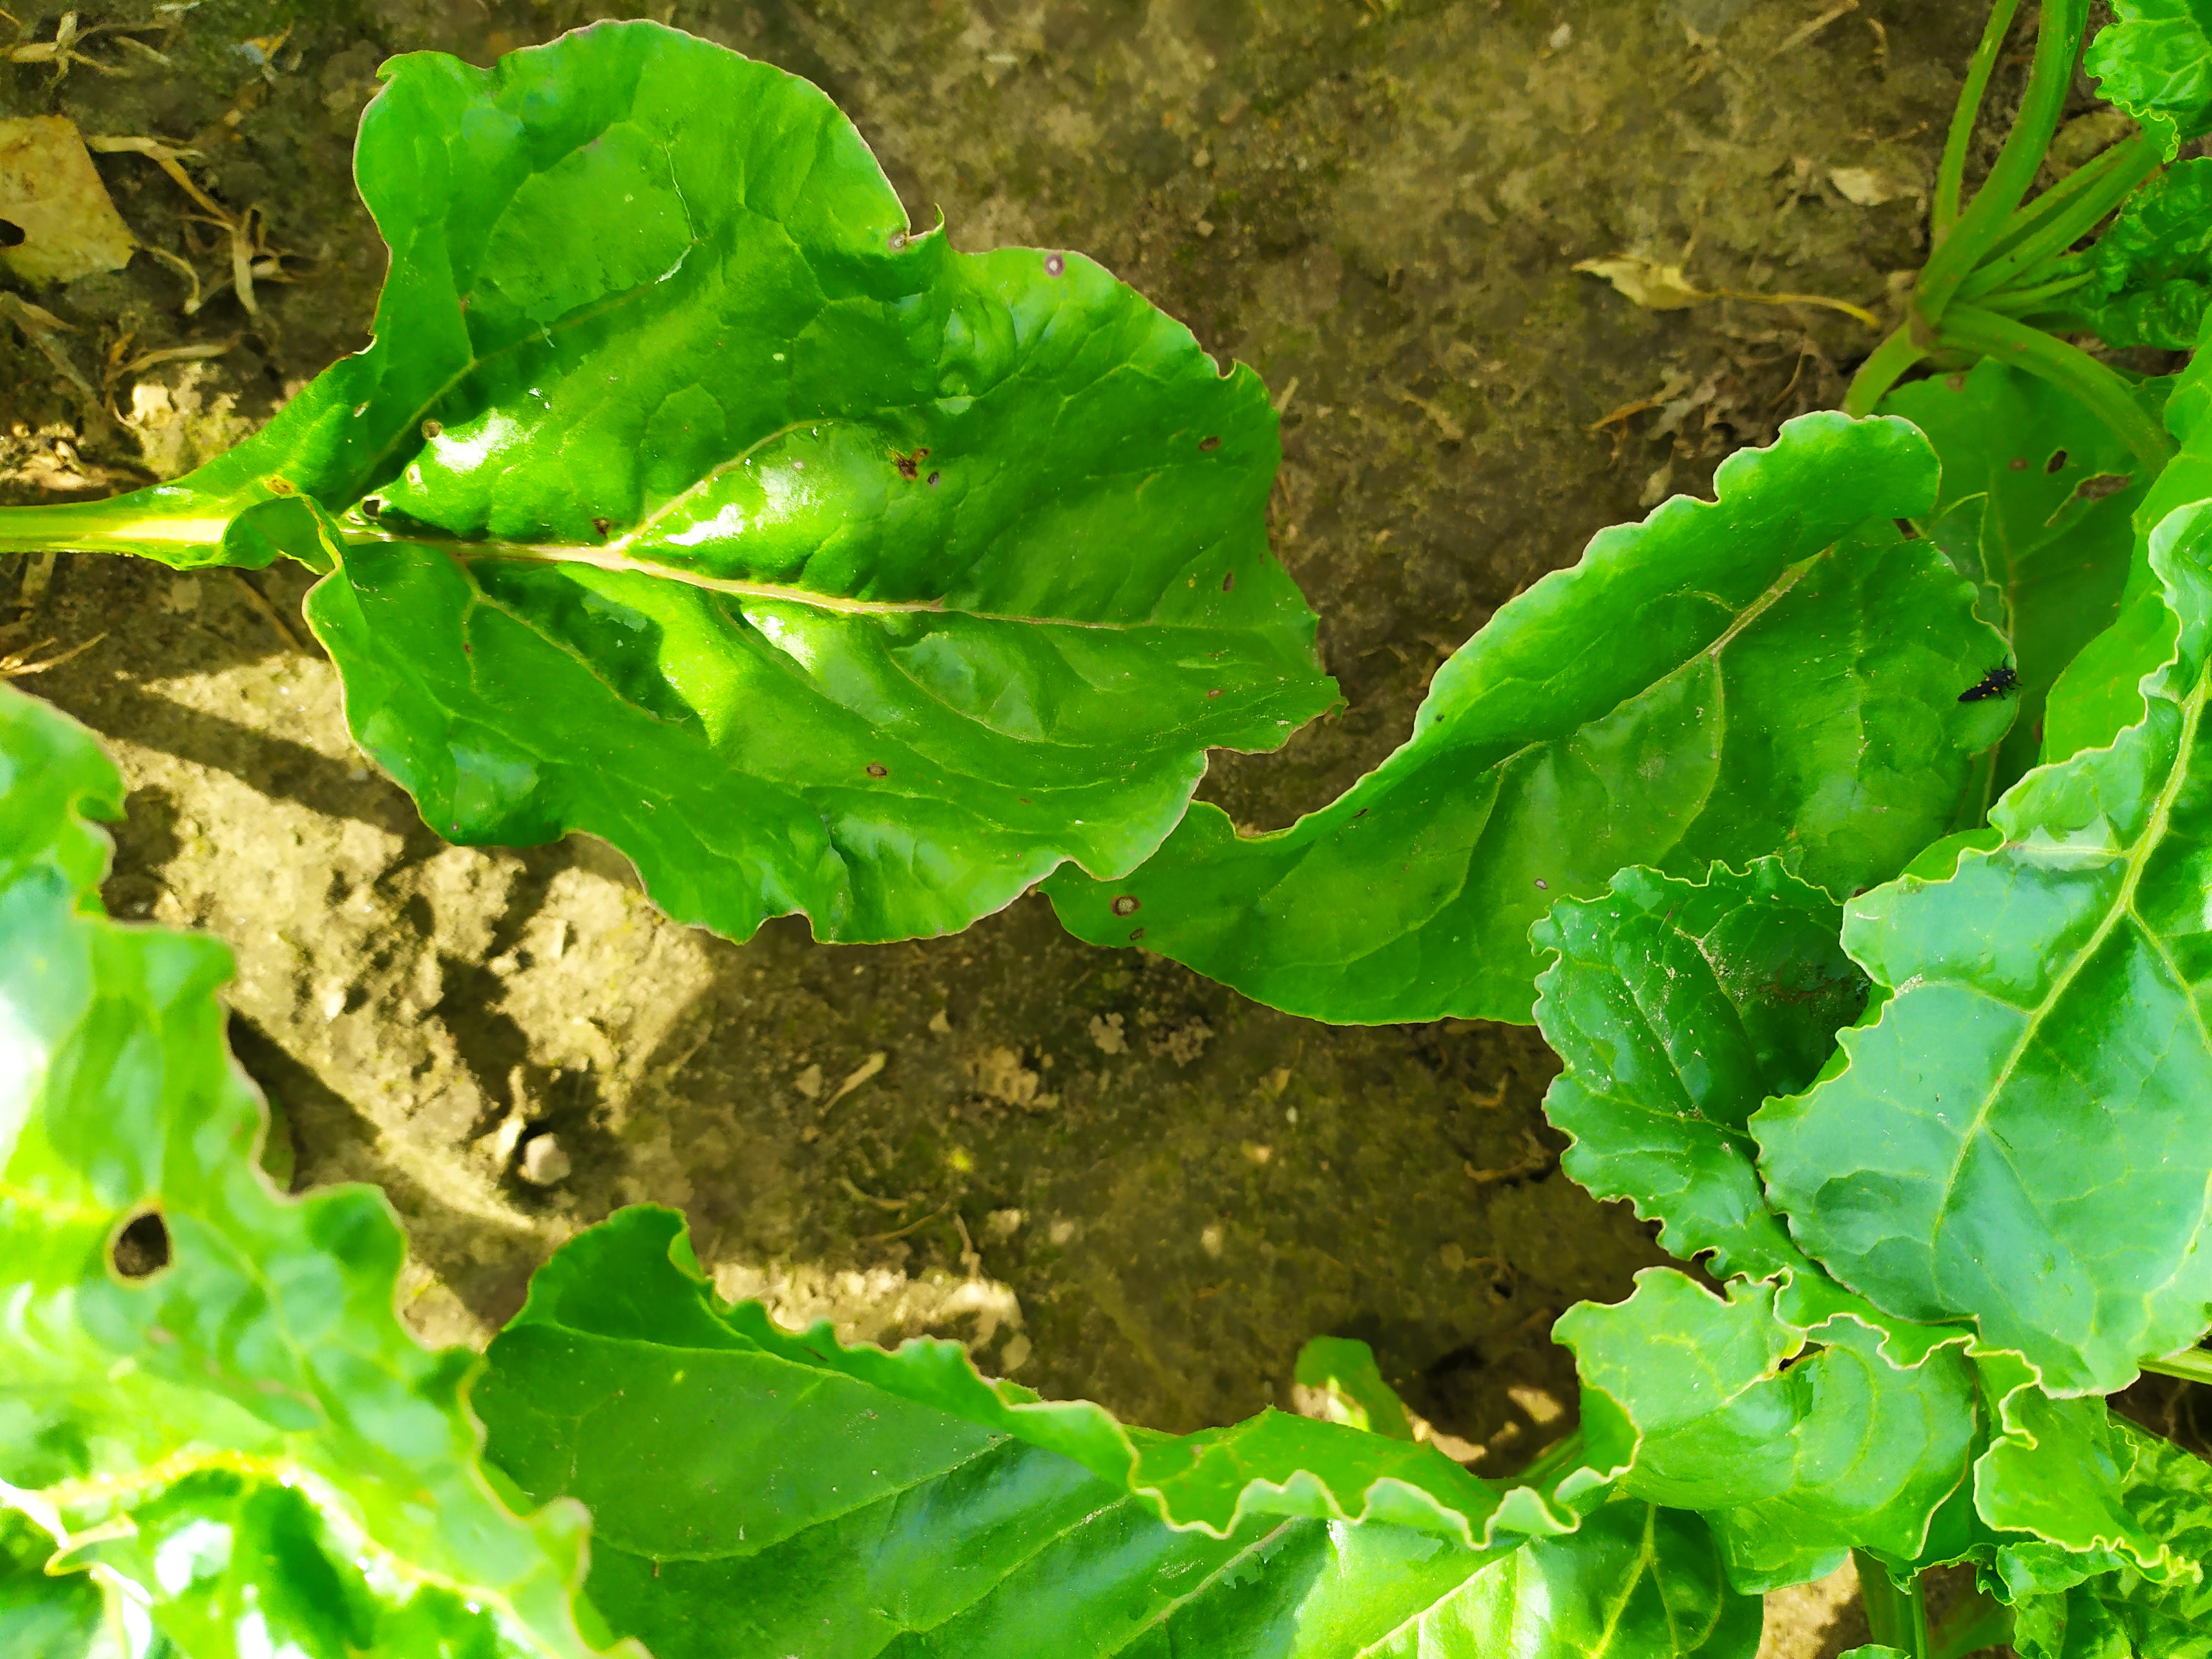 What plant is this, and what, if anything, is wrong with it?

beet, cercospora
